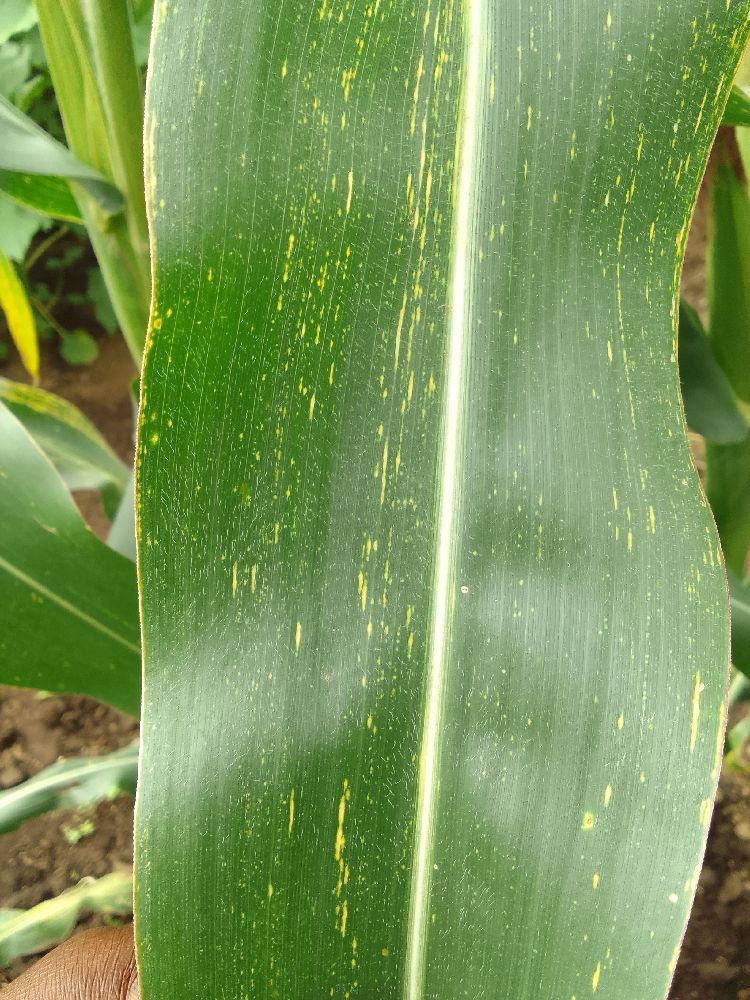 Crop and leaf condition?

maize, maize streak virus
